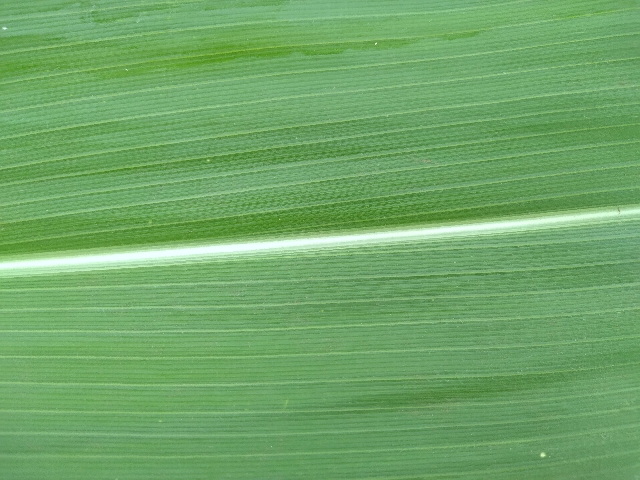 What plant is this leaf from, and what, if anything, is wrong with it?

maize, healthy
